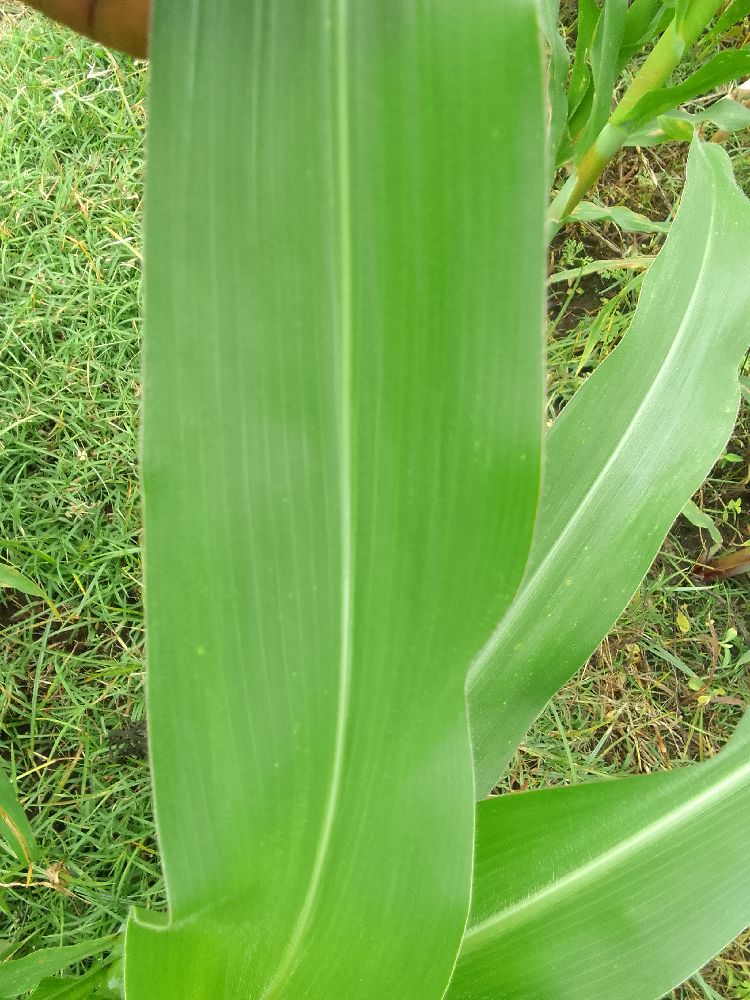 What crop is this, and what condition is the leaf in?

maize, healthy
